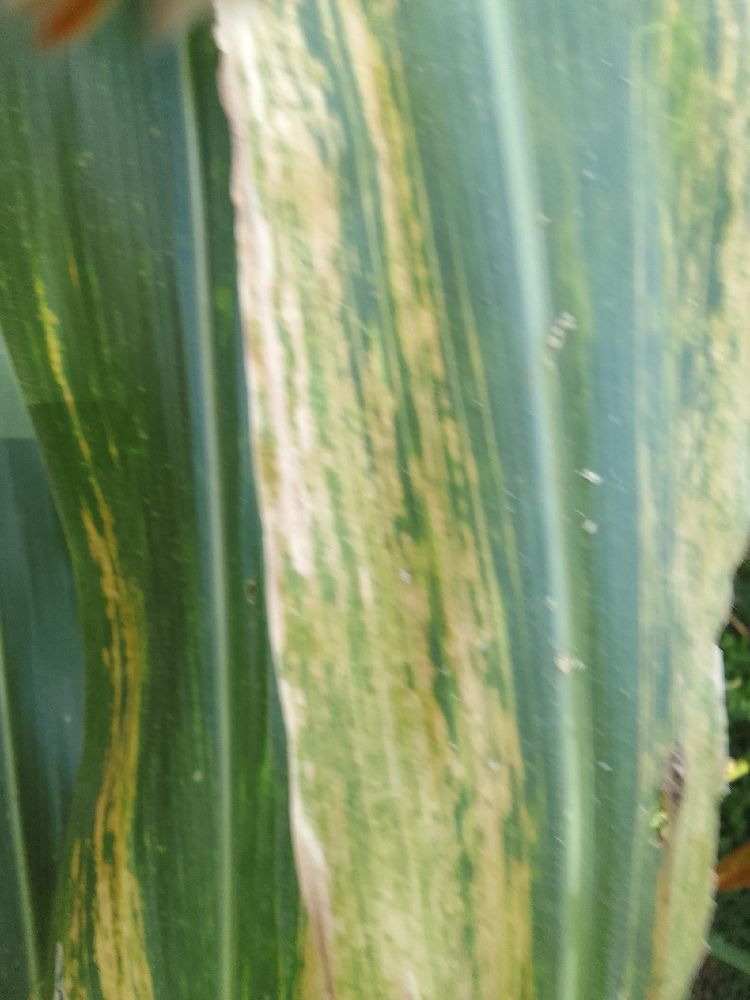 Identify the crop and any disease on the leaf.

maize, maize lethal necrosis
